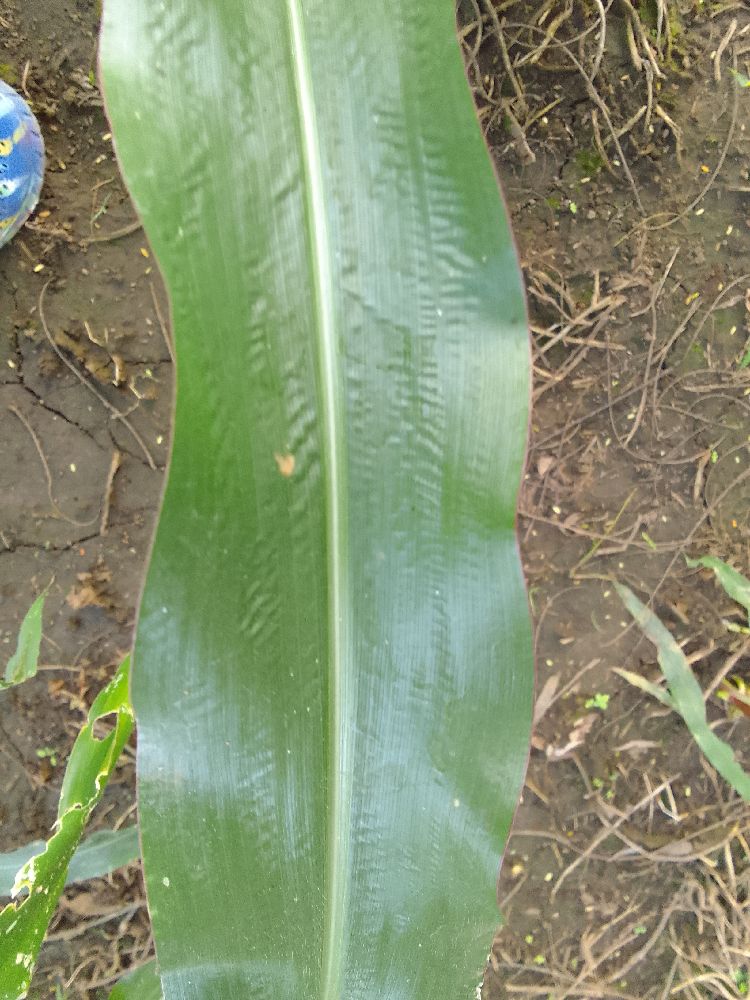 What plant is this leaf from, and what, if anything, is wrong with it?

maize, healthy
